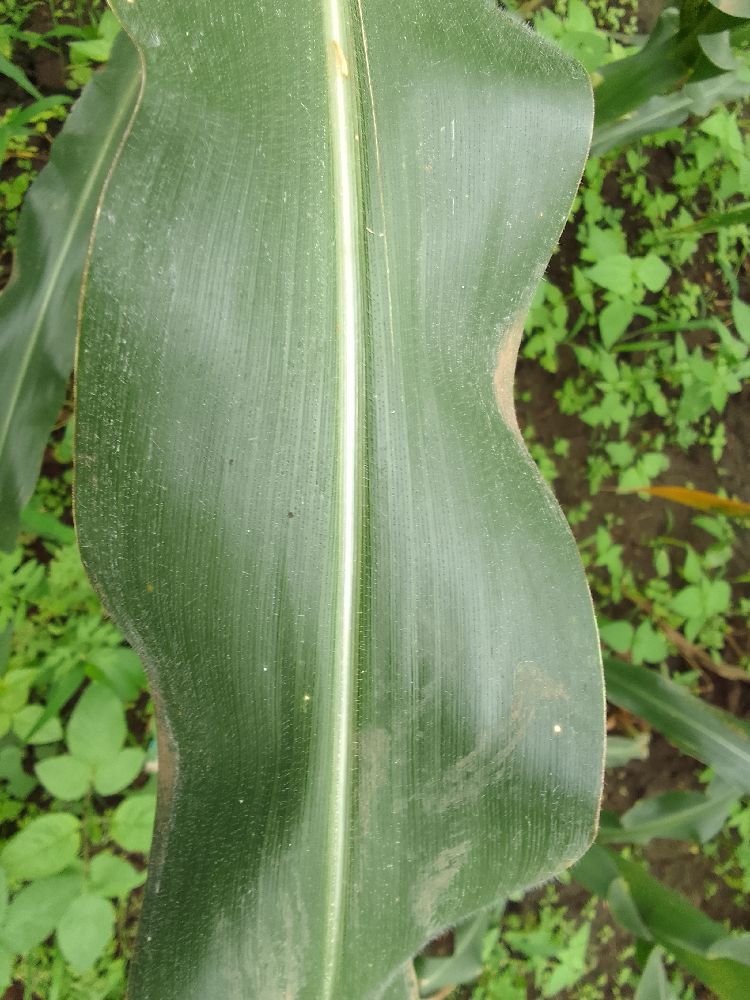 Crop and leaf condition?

maize, healthy
